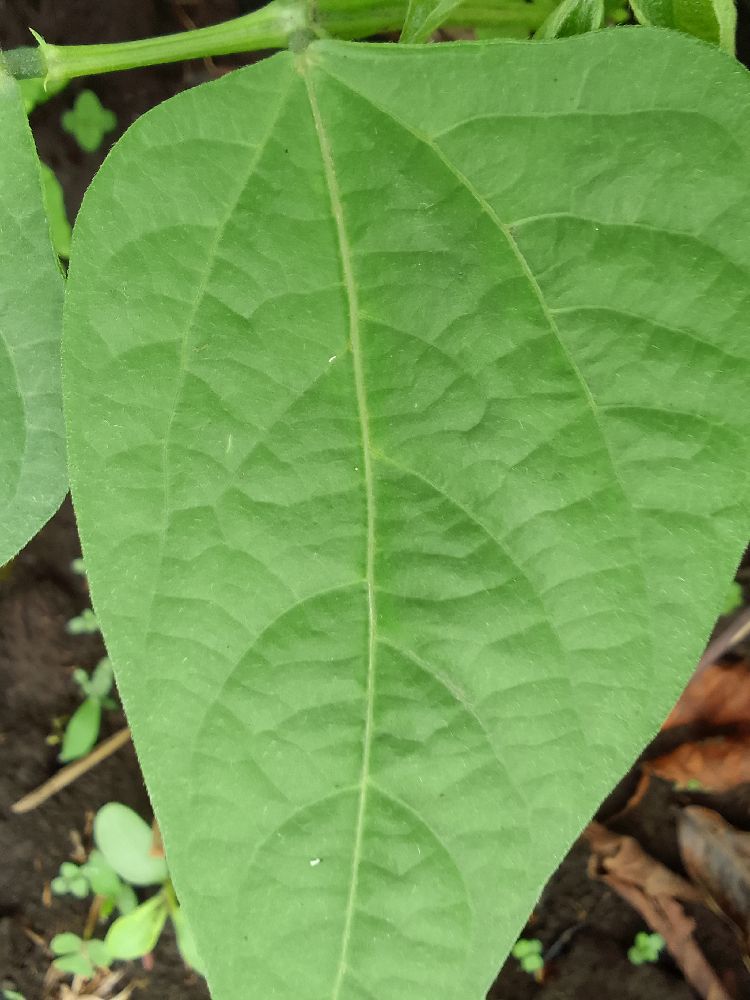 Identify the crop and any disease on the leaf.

common bean, healthy
